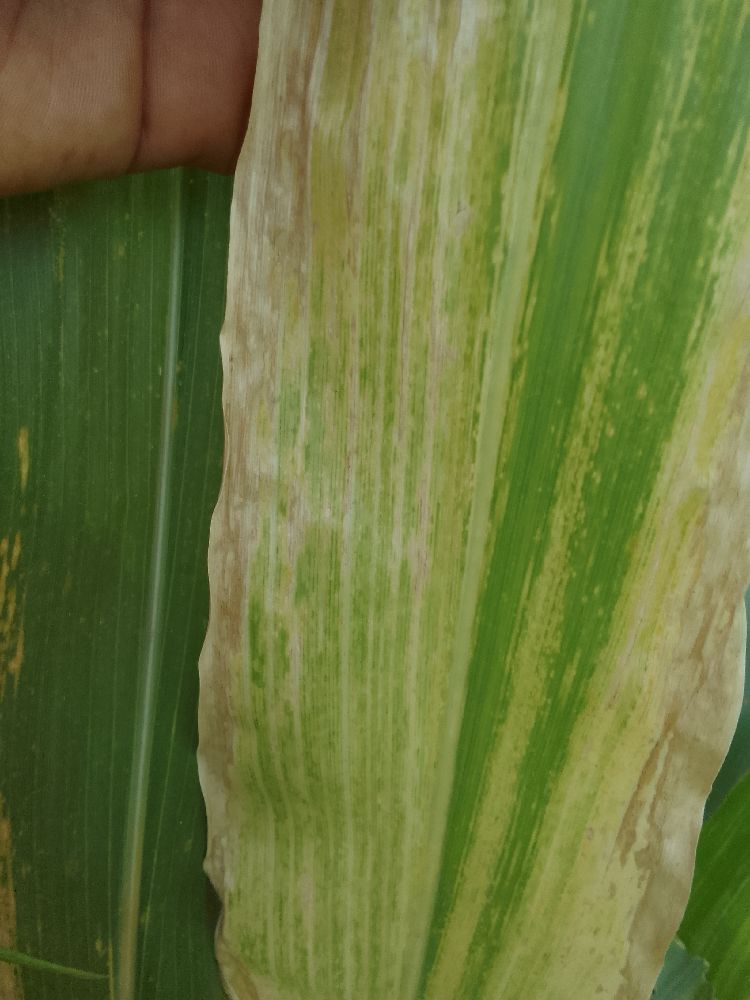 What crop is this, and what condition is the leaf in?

maize, maize lethal necrosis
